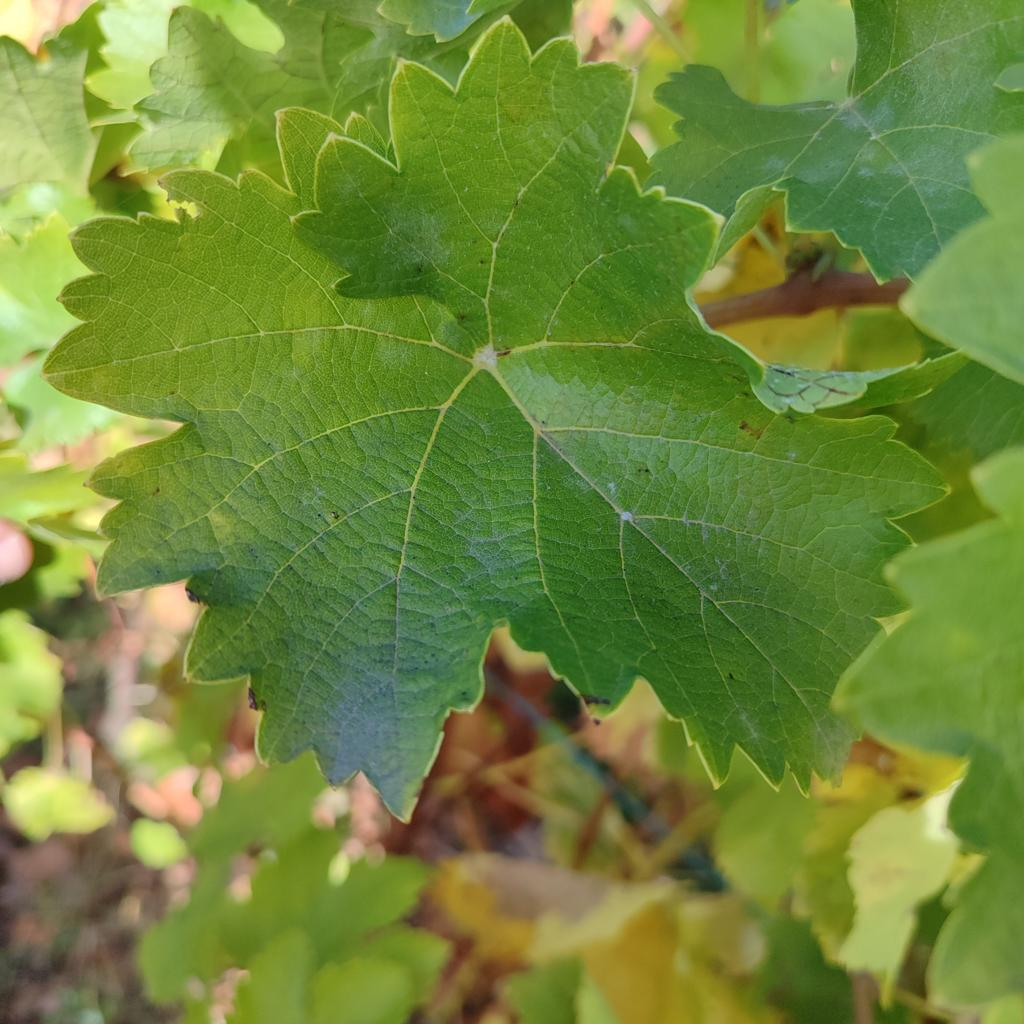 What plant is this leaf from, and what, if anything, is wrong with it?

grapevine, powdery mildew
